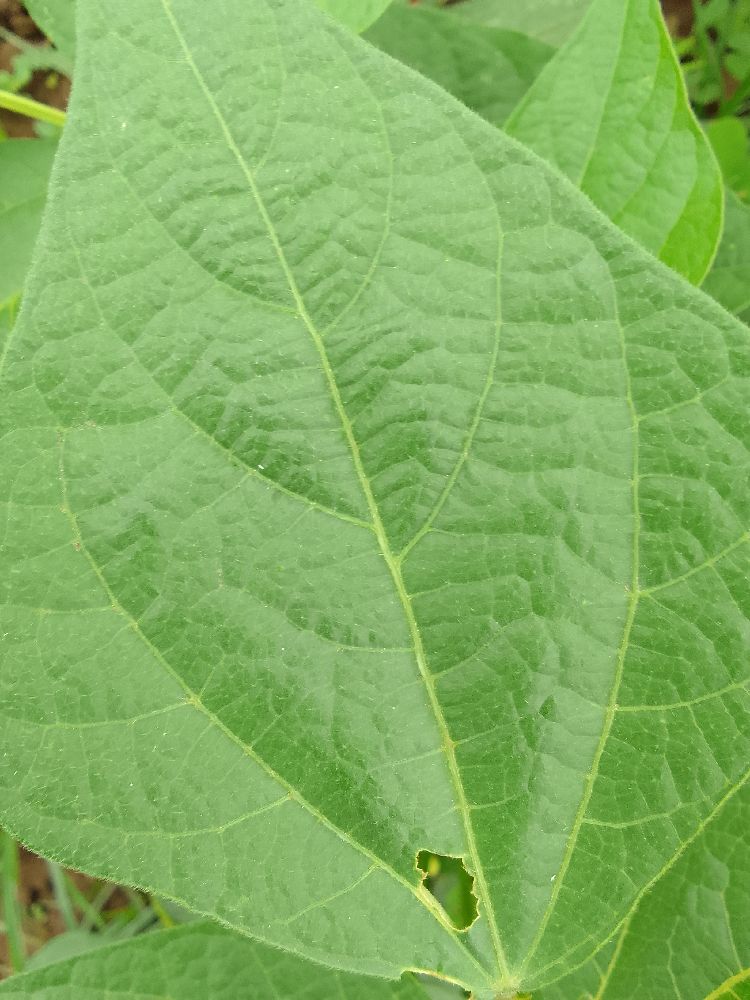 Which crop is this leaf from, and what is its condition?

common bean, healthy
